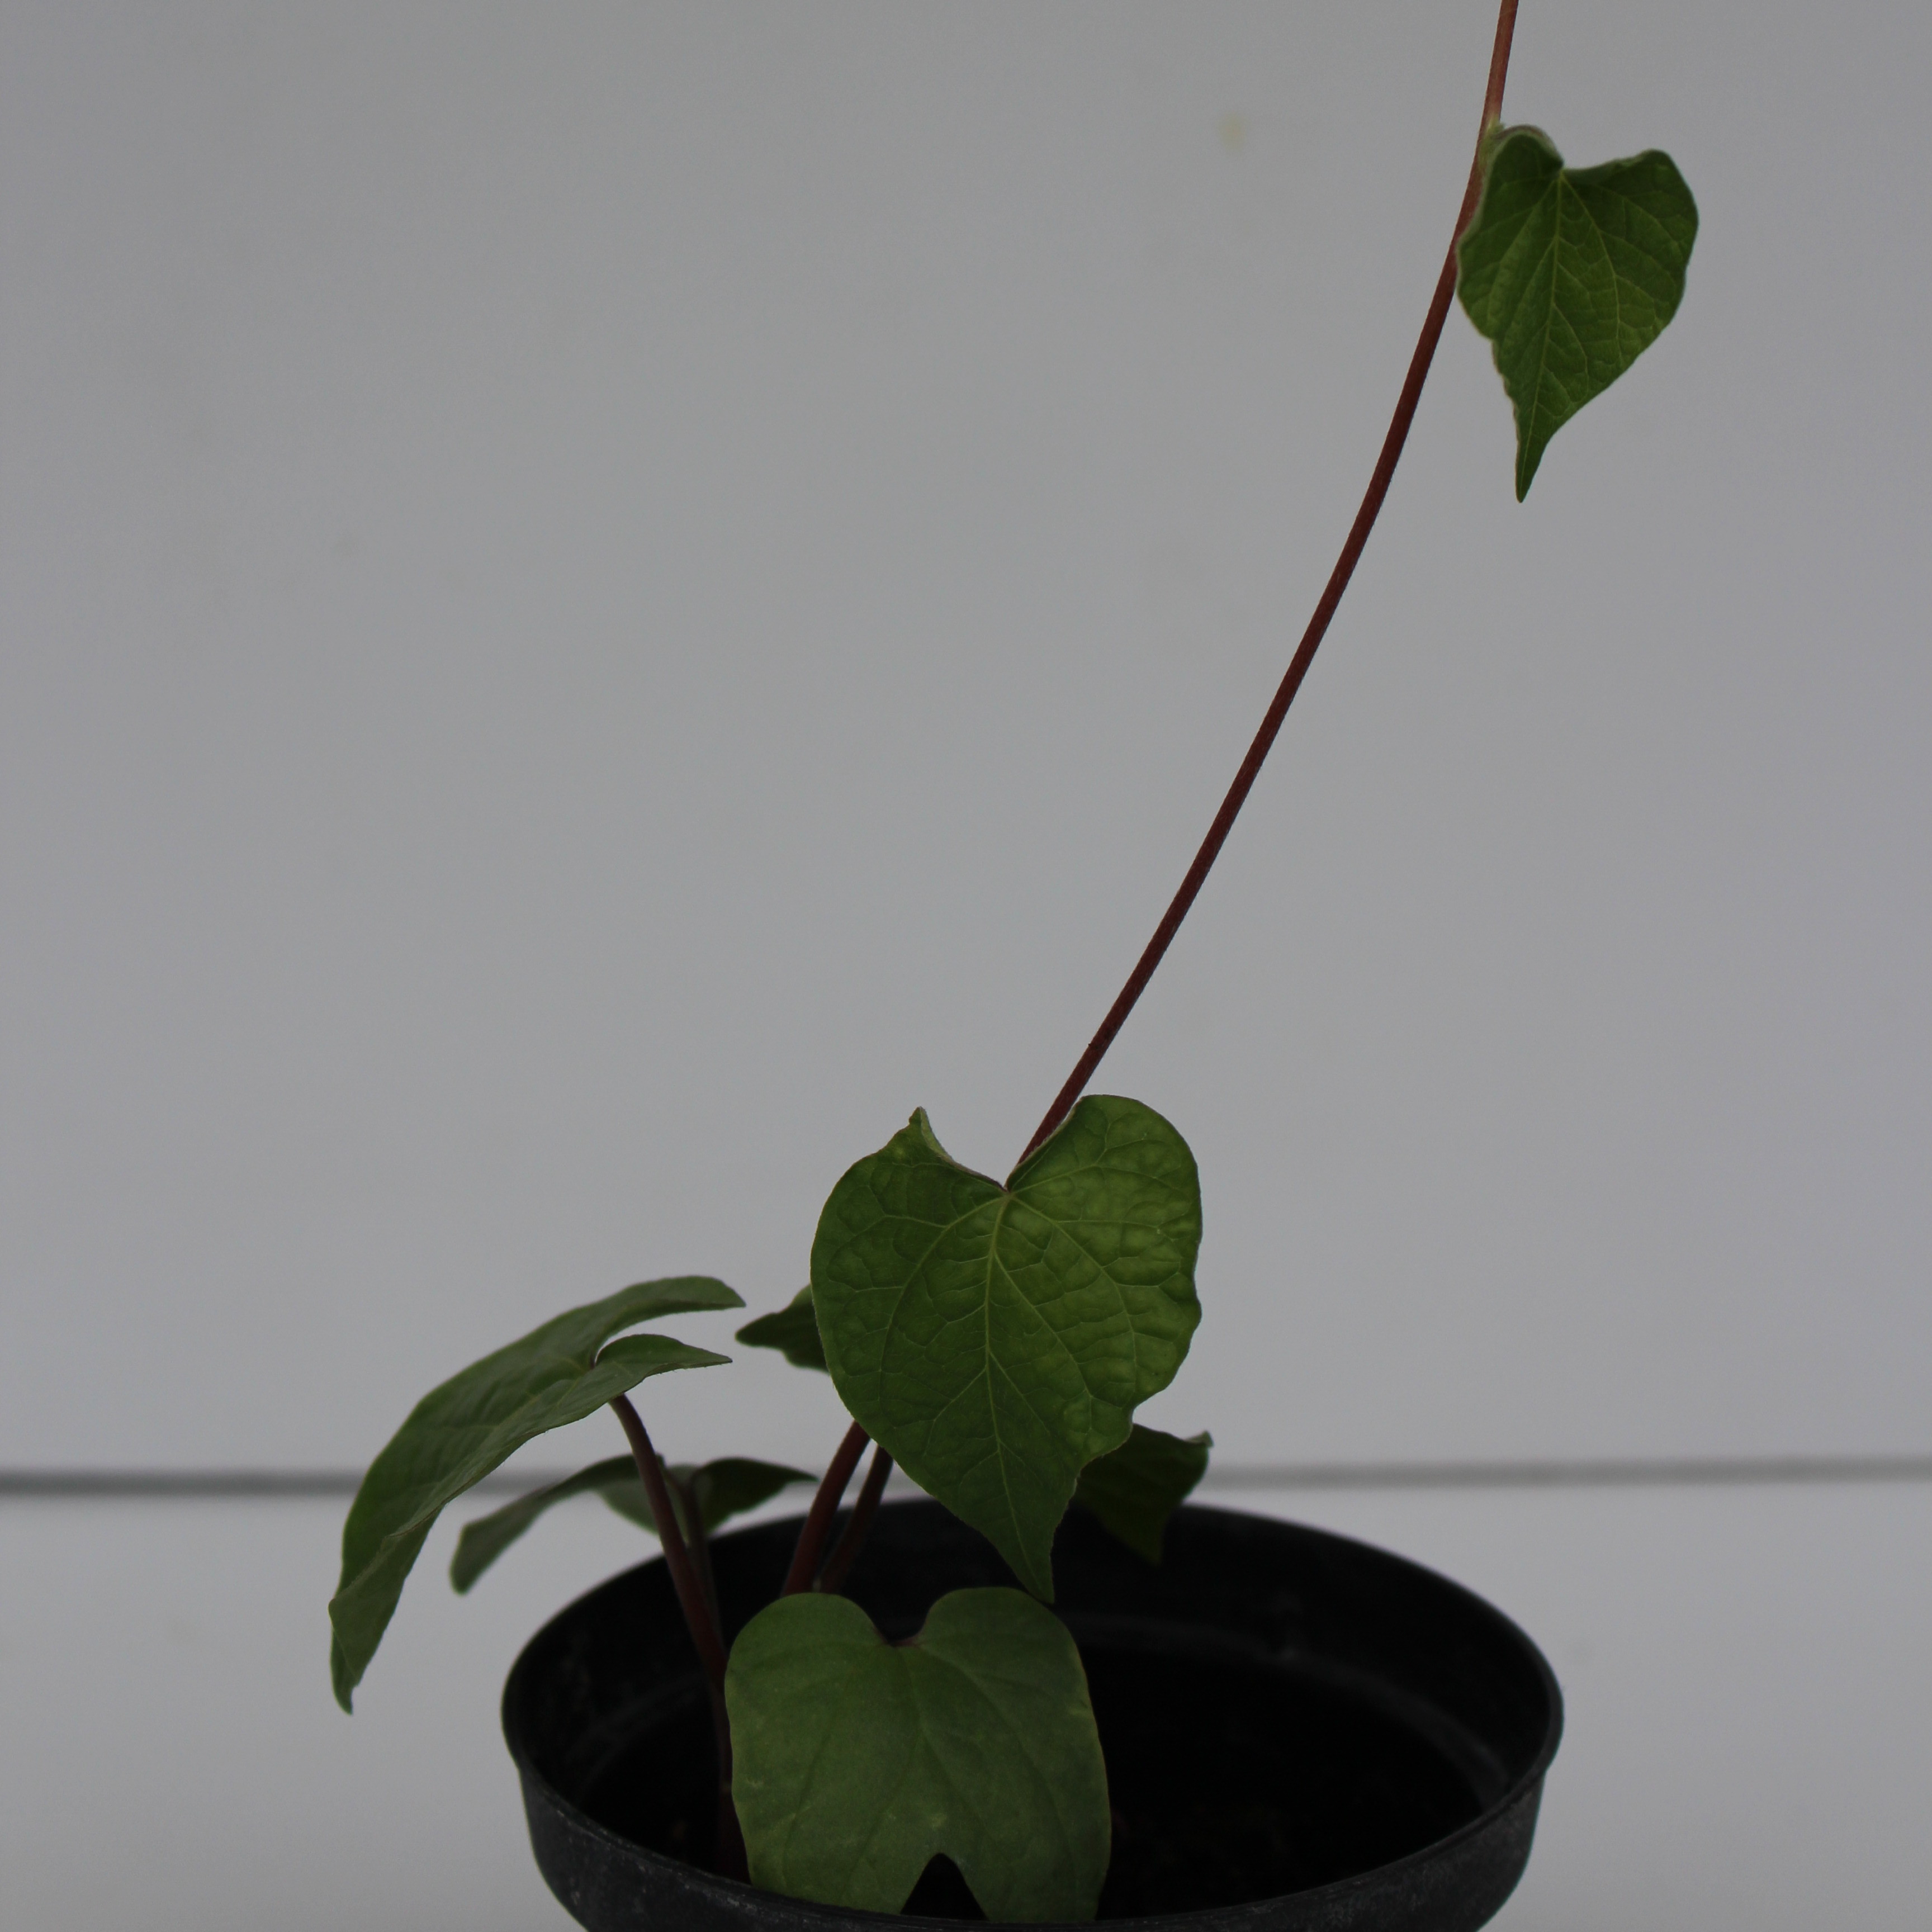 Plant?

Convolvulus arvensis
